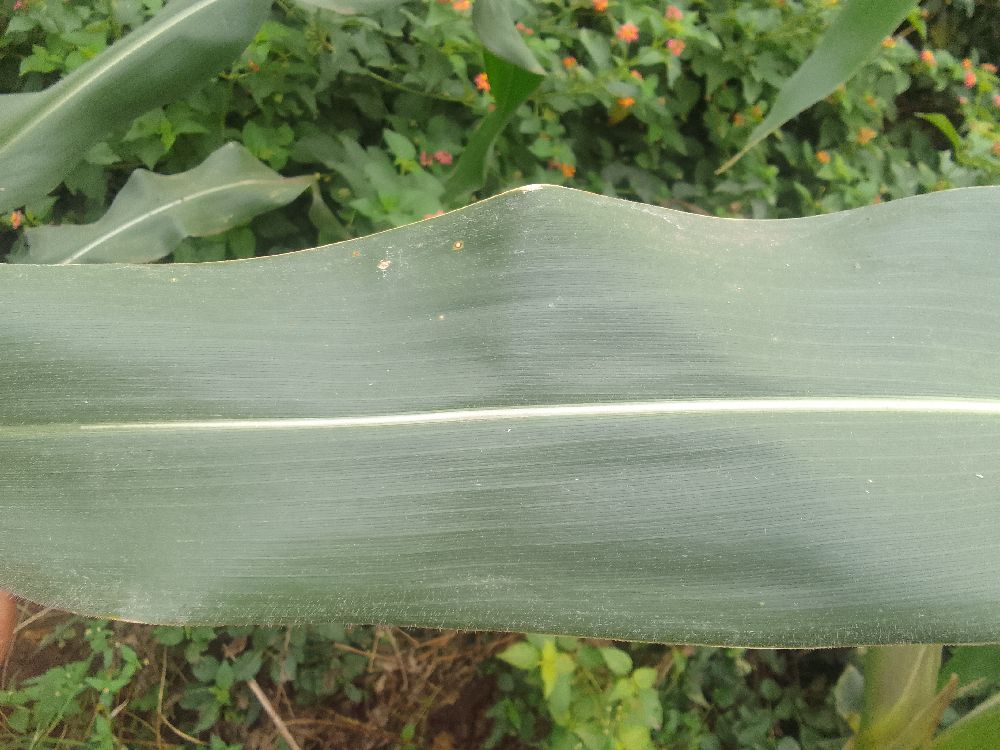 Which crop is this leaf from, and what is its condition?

maize, healthy
